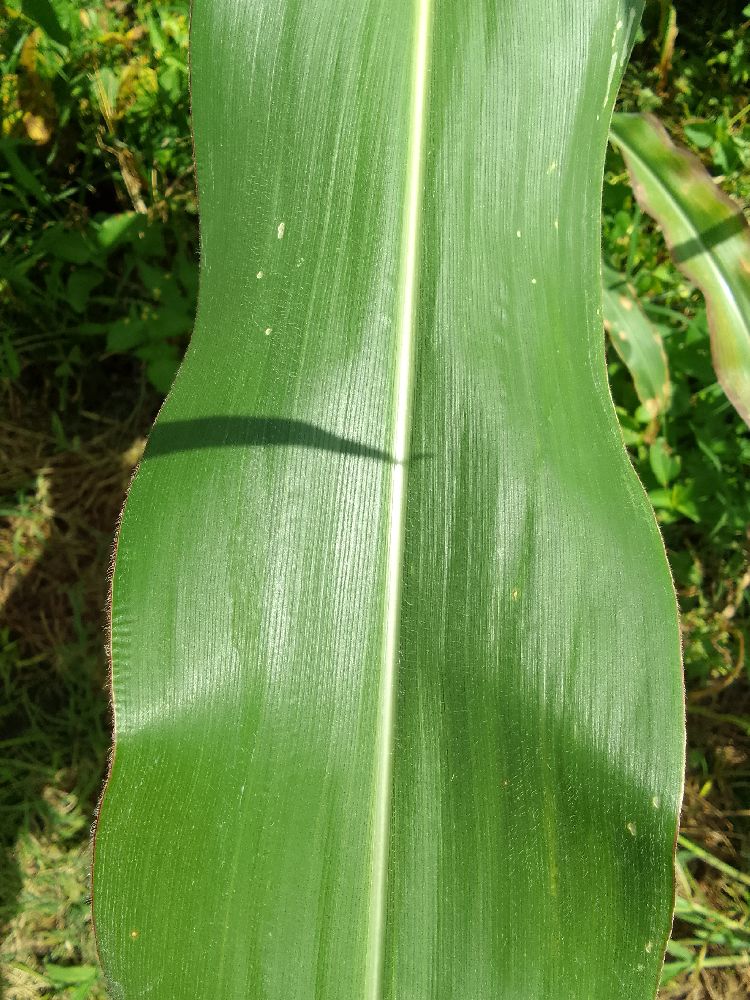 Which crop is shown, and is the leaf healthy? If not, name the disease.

maize, healthy
